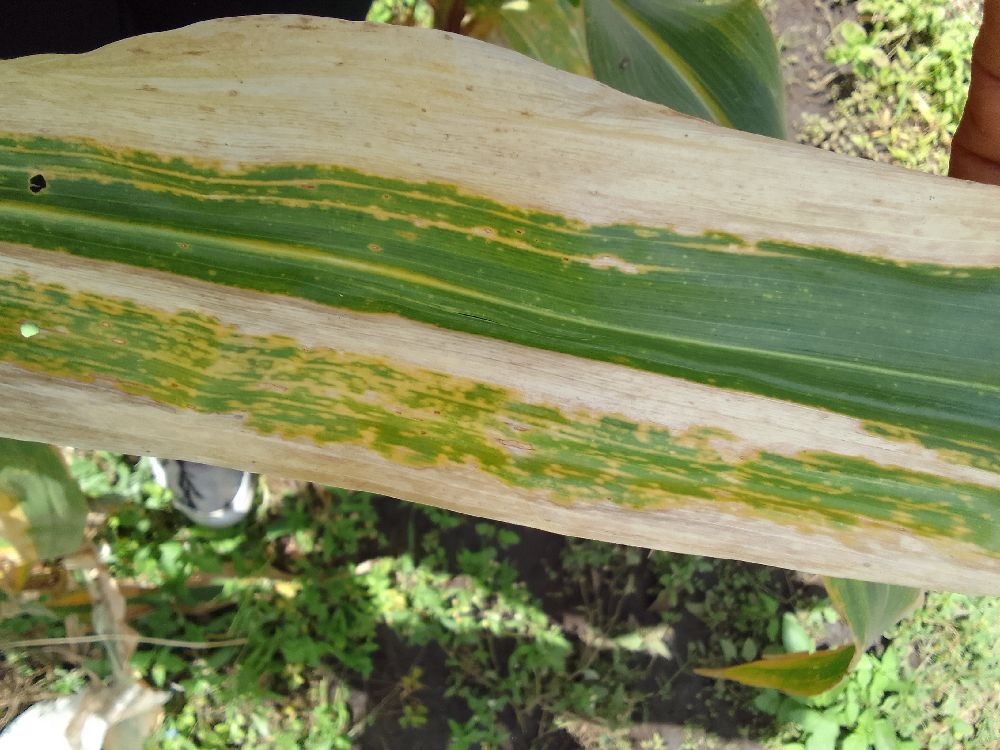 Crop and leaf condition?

maize, maize lethal necrosis
